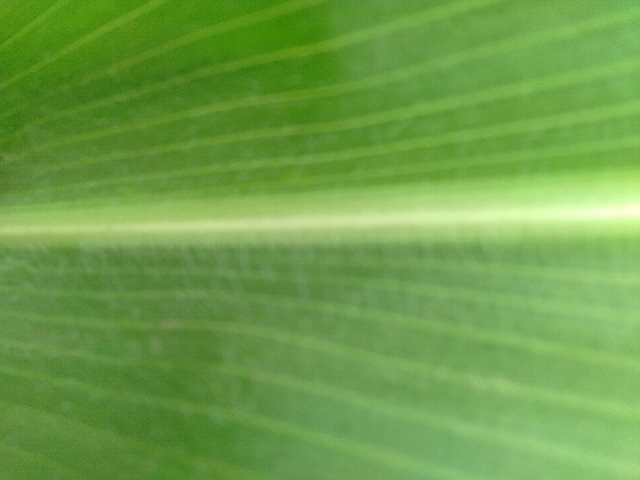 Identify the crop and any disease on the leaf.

maize, healthy
